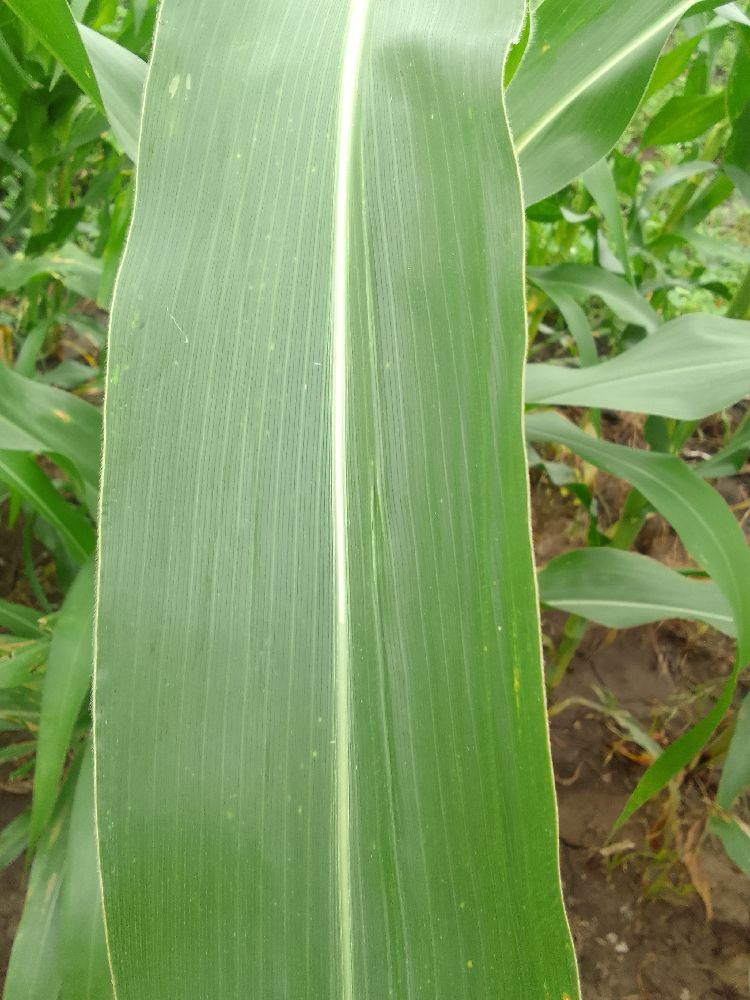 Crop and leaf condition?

maize, healthy
